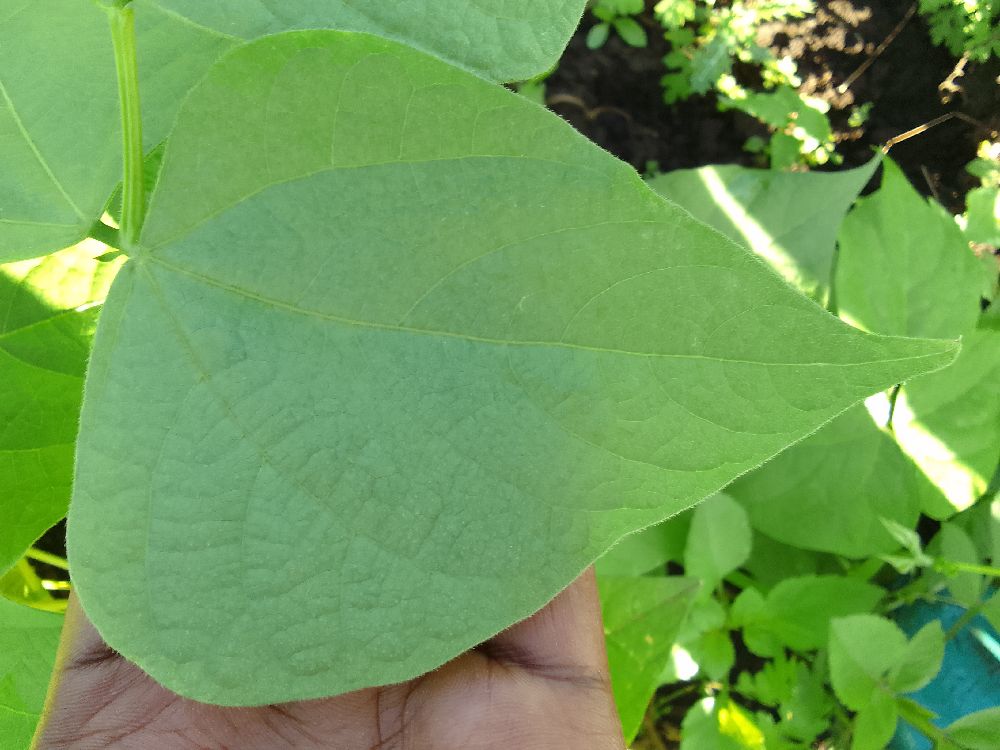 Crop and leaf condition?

common bean, healthy
